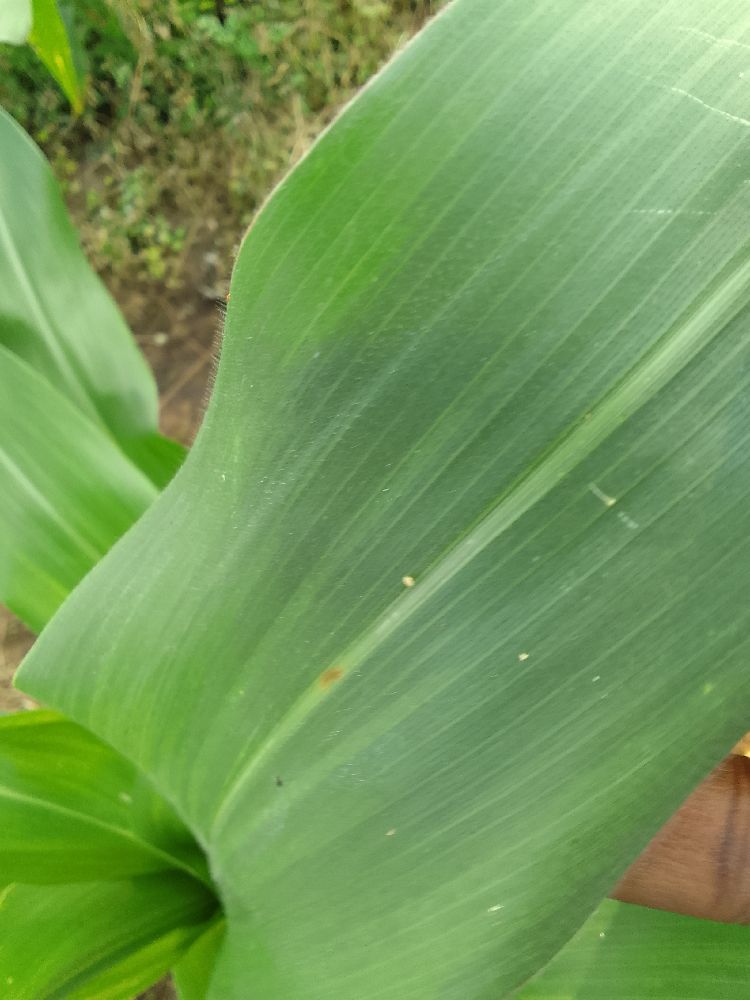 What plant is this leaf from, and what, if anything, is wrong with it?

maize, healthy
